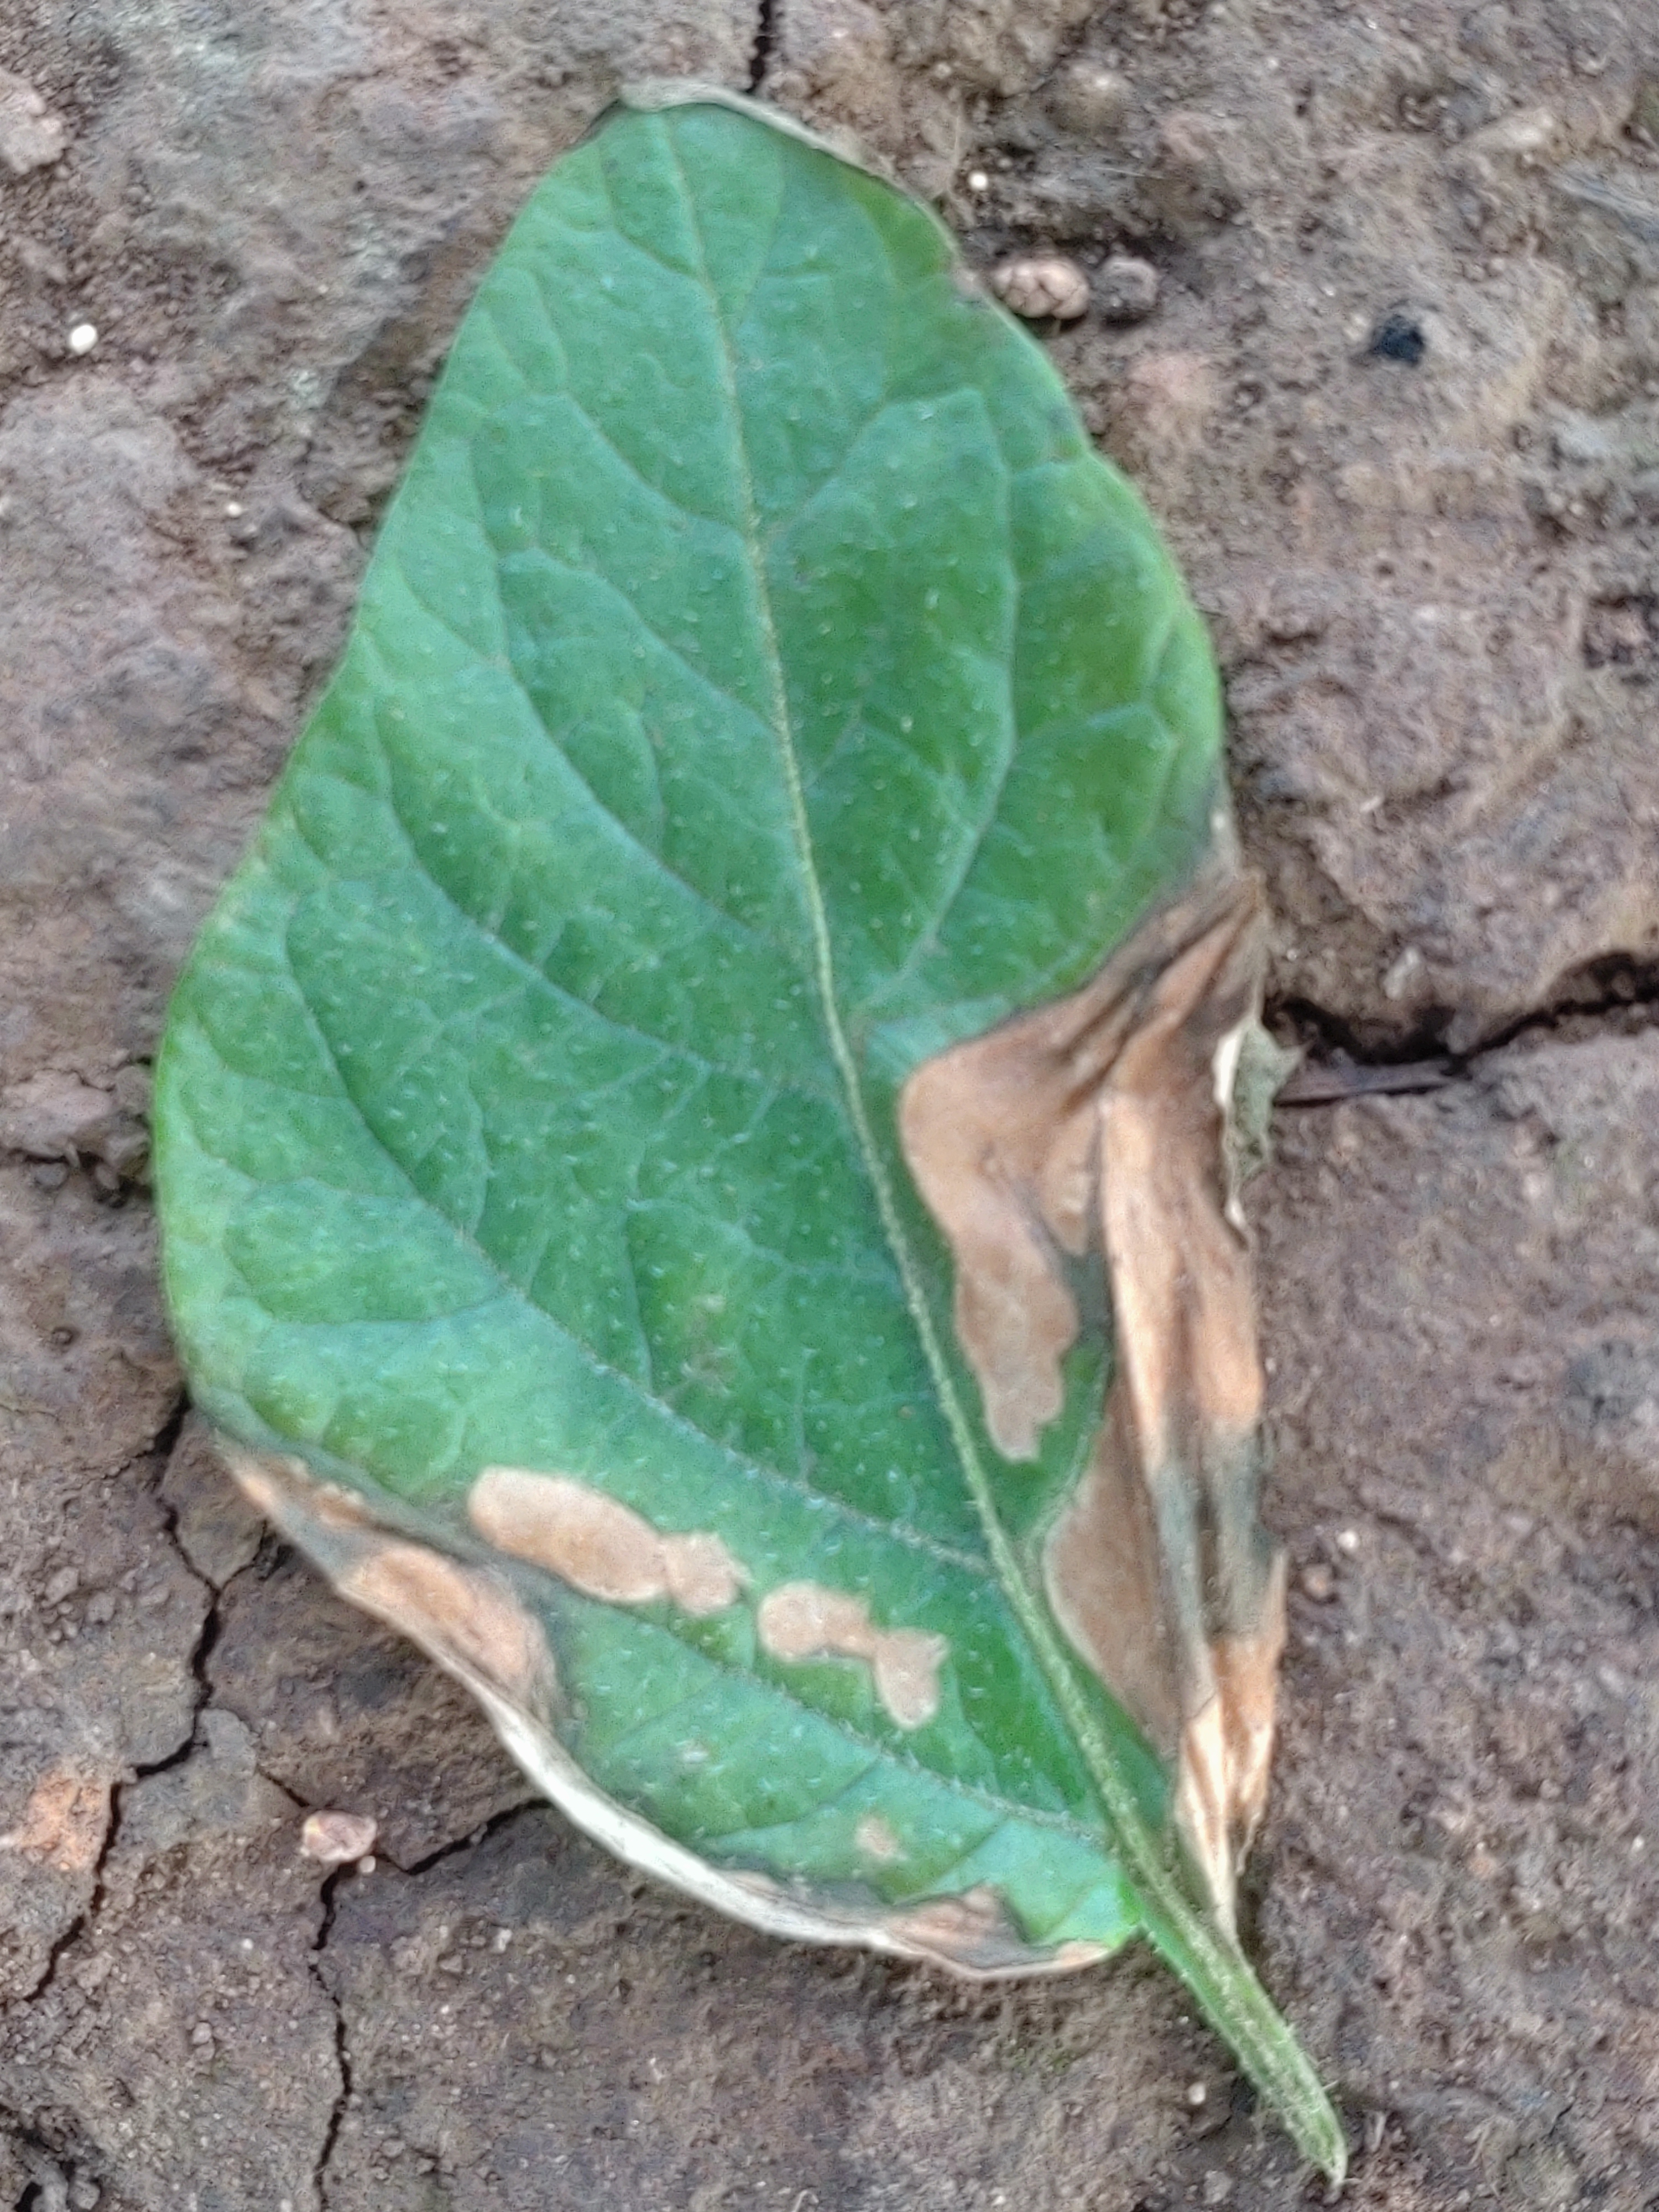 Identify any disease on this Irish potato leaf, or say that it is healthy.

early blight
